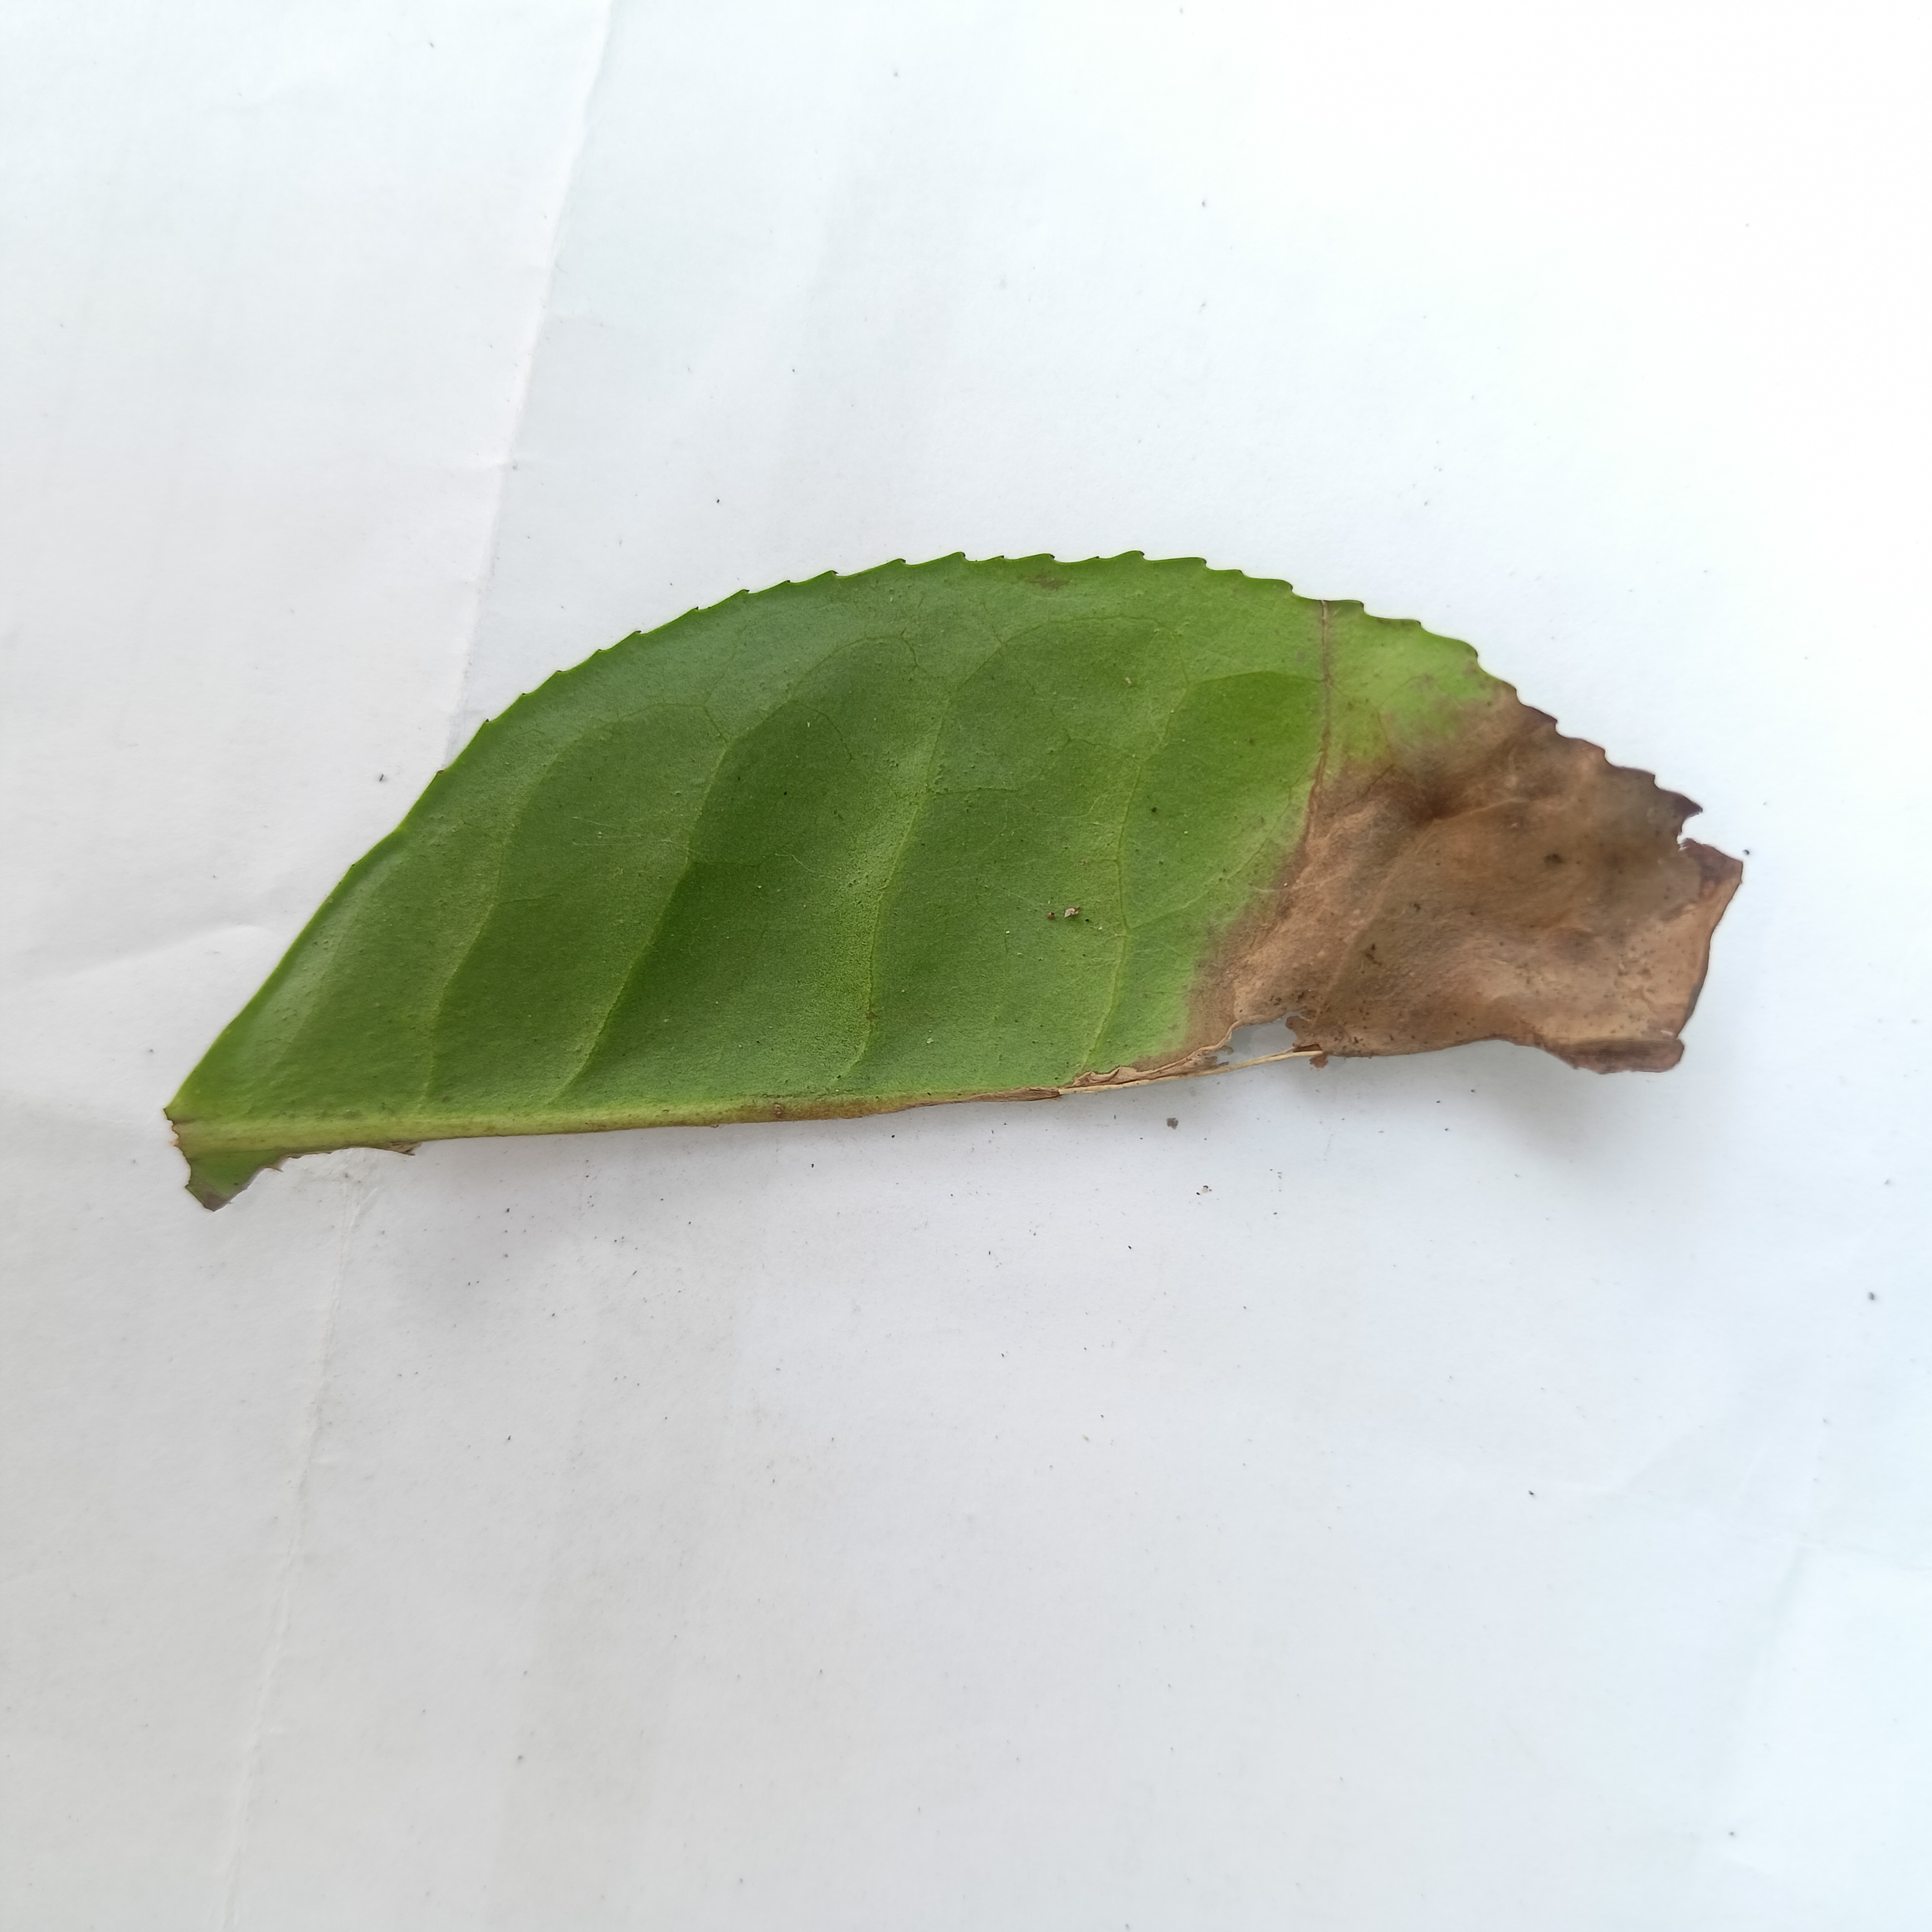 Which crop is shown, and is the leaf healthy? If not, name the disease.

tea, brown blight
